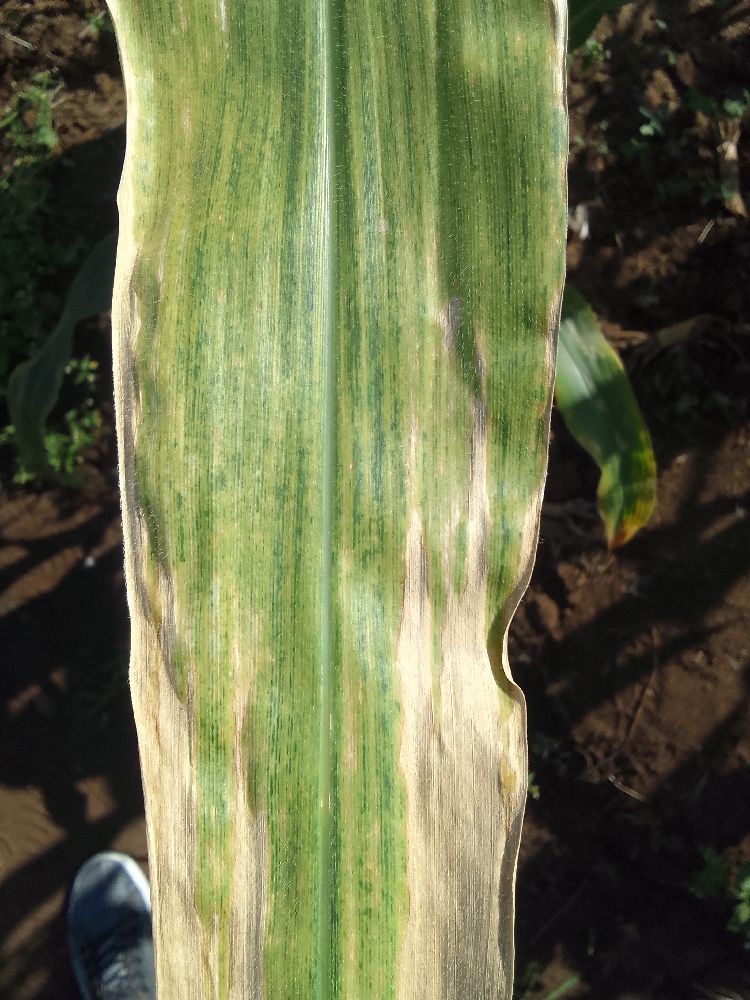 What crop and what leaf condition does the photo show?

maize, maize lethal necrosis
